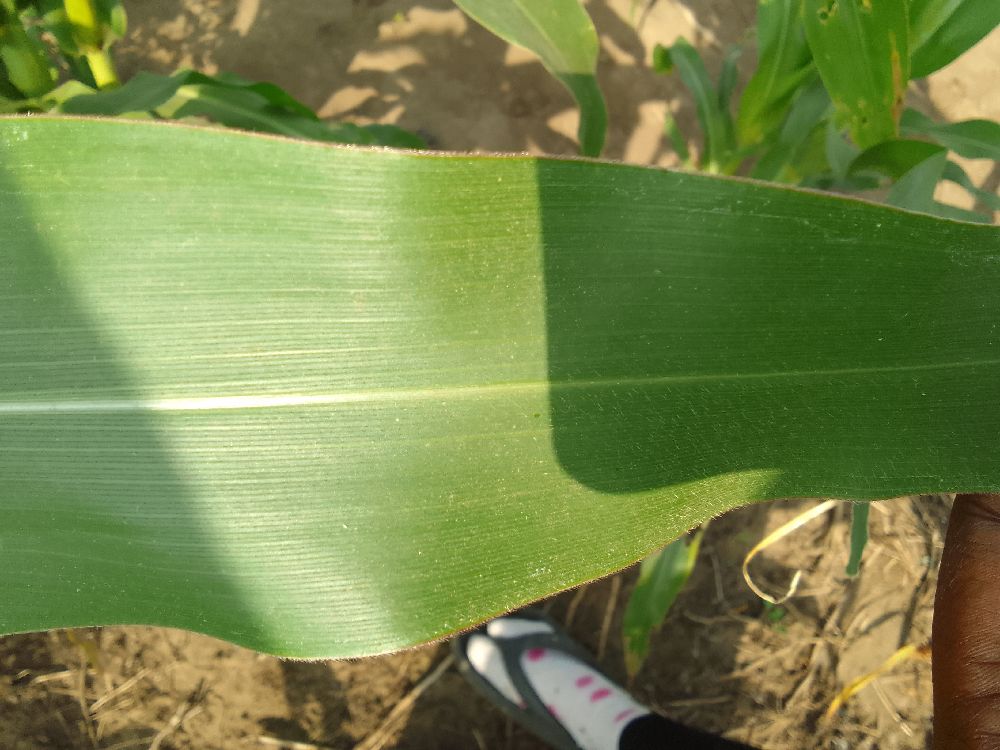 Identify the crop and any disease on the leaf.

maize, healthy
